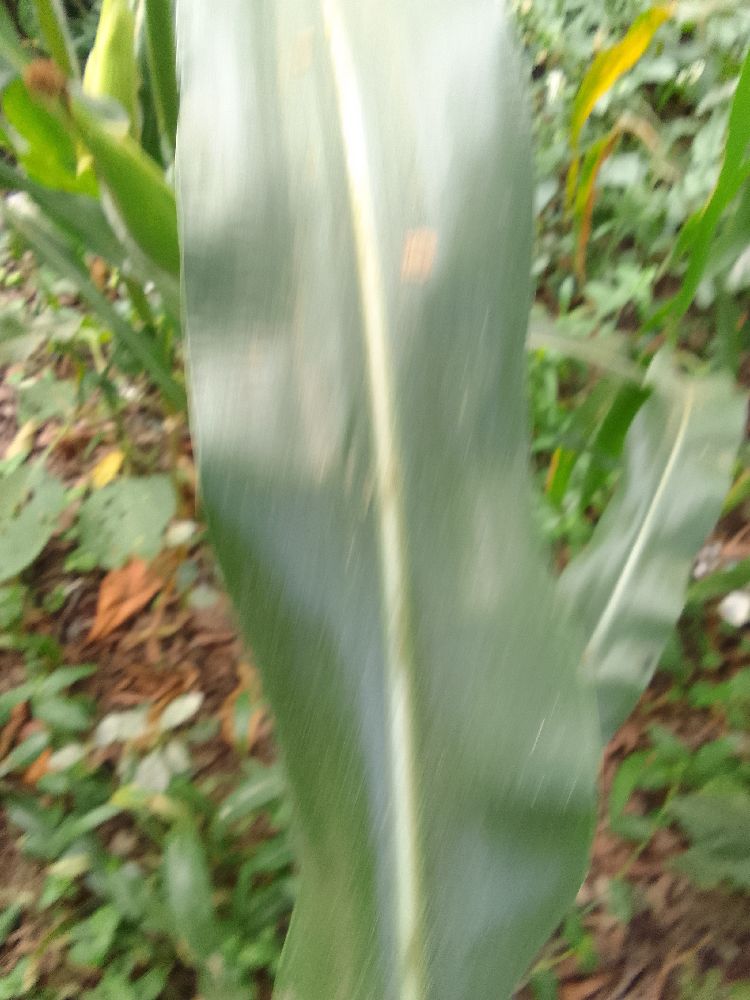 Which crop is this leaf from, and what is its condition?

maize, healthy
